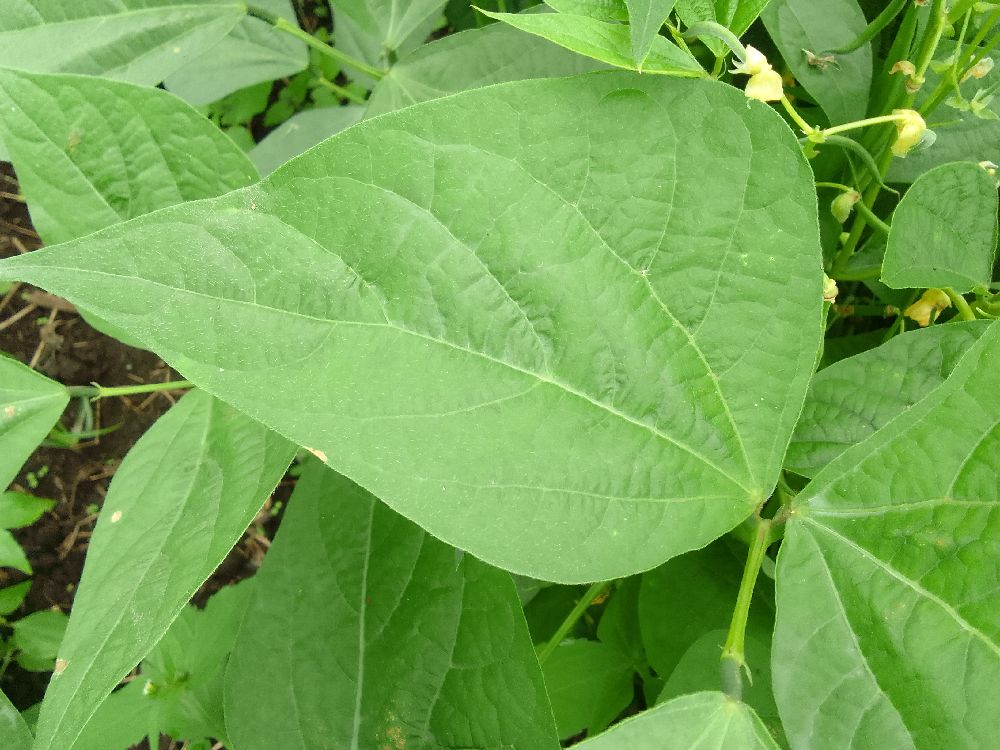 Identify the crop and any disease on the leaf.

common bean, healthy
